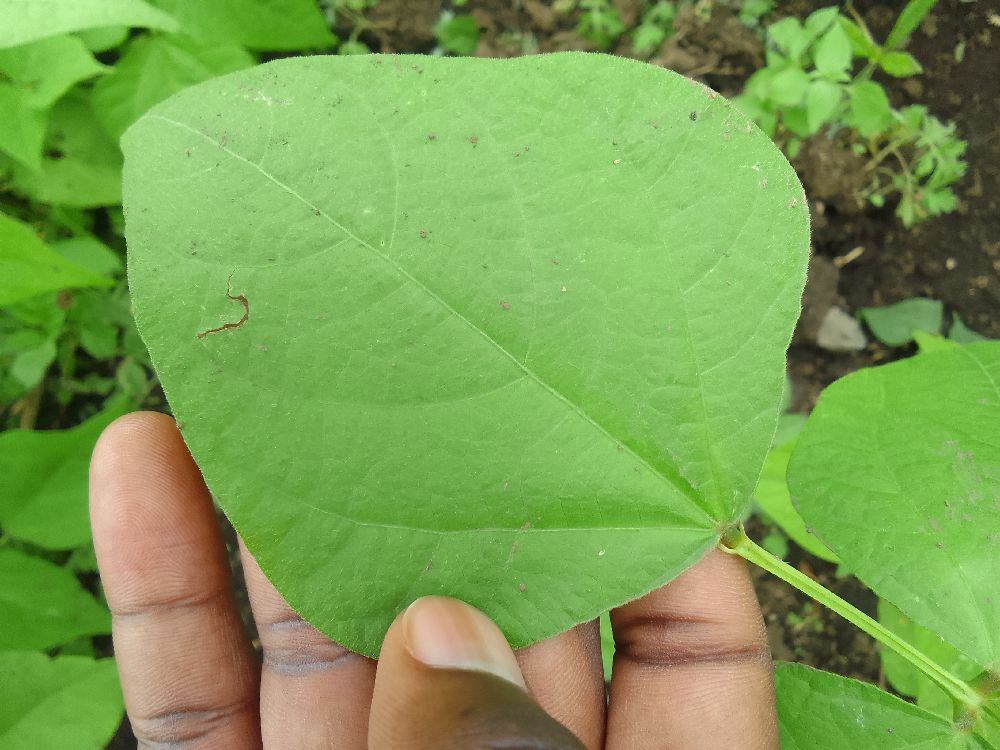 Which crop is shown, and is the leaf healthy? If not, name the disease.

common bean, healthy
